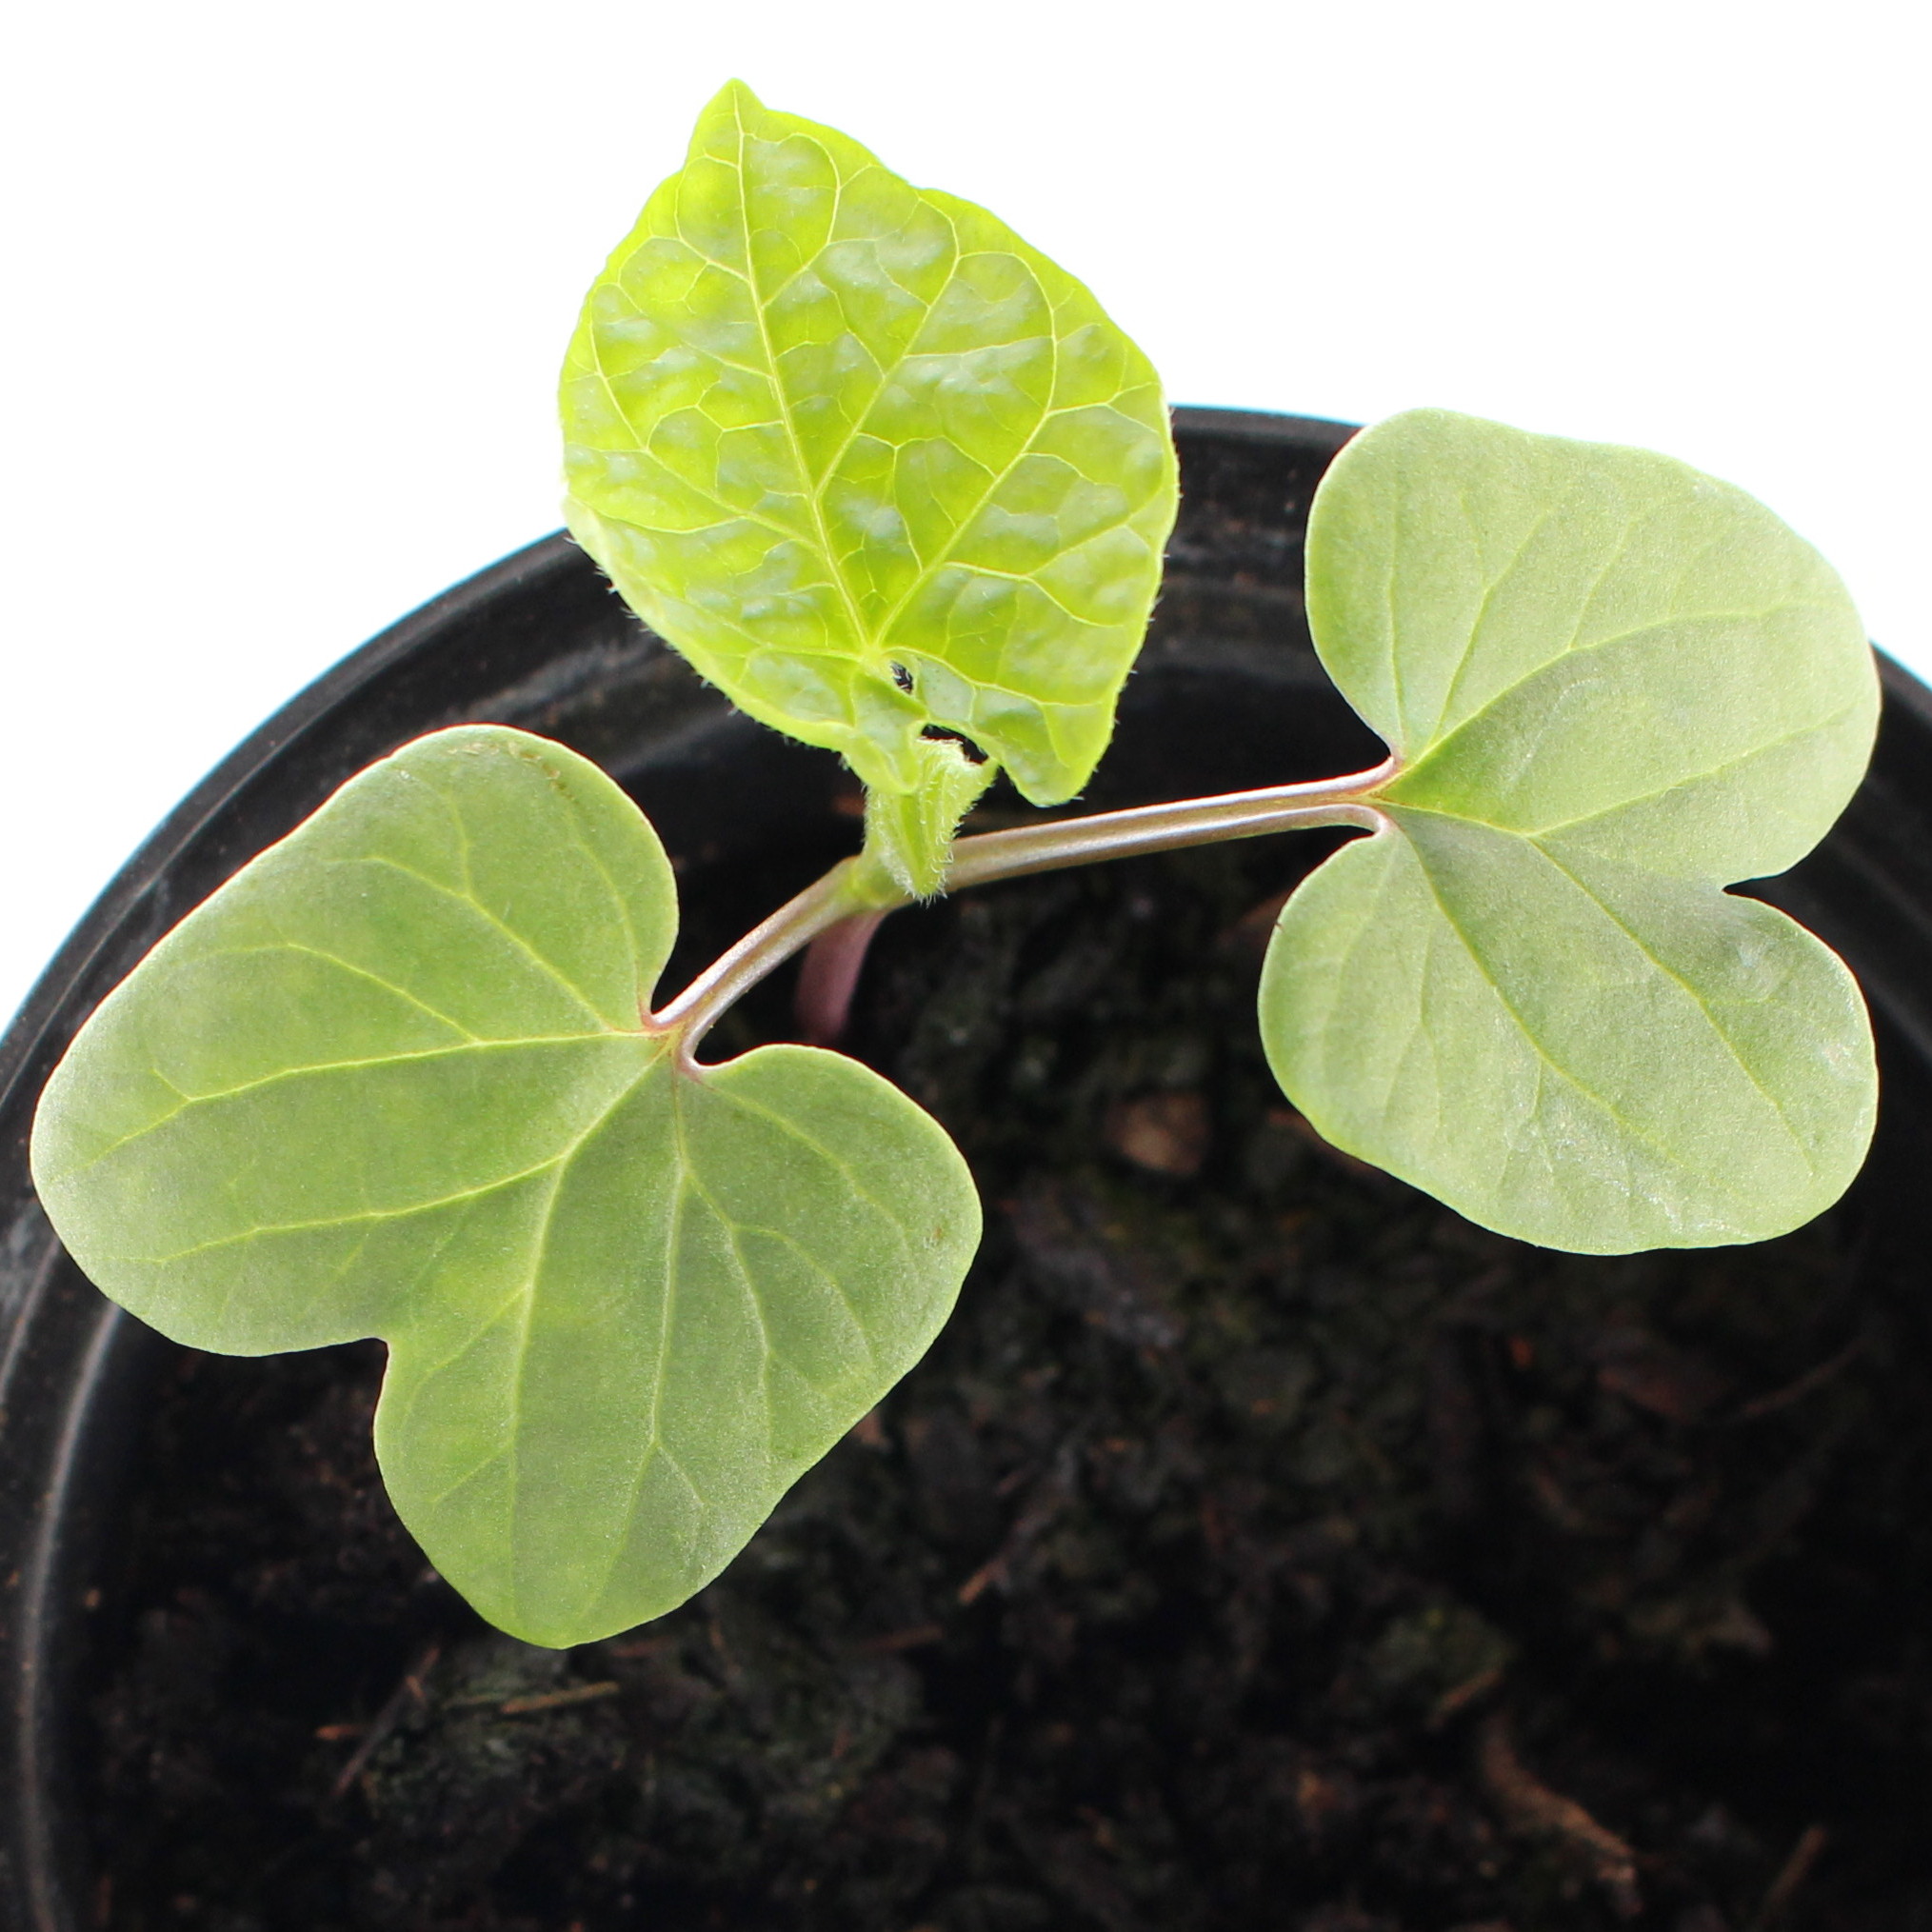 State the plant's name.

Convolvulus arvensis
